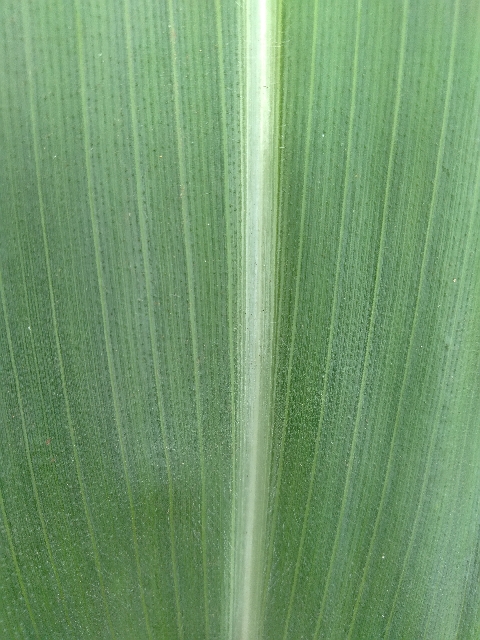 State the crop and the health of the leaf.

maize, healthy
